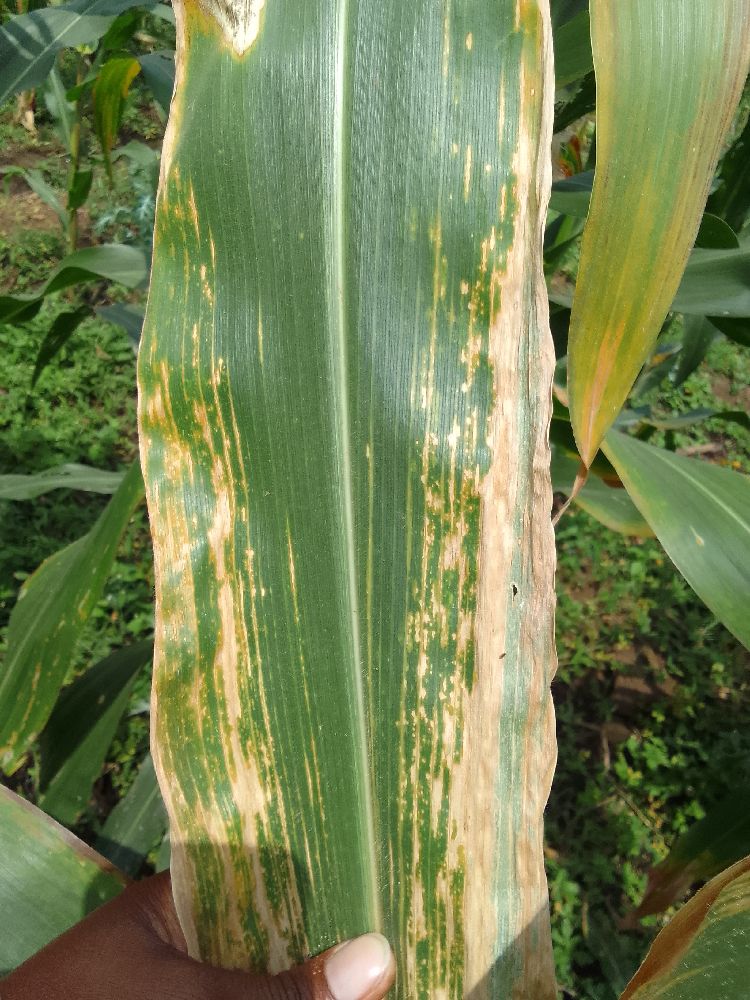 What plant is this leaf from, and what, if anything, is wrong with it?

maize, maize lethal necrosis
